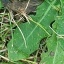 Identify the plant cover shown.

structured weed
